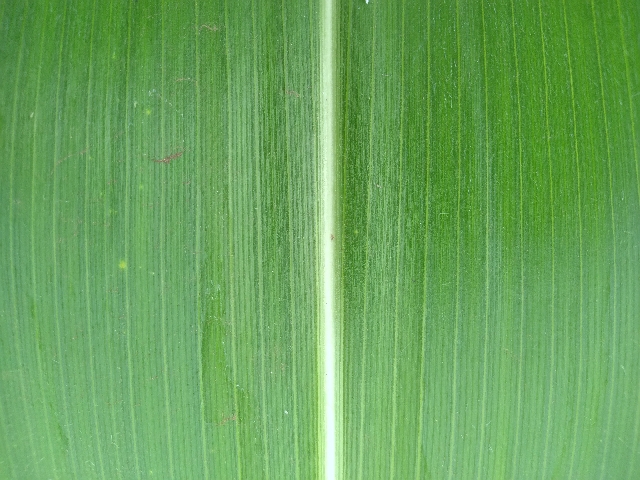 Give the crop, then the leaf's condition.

maize, healthy
